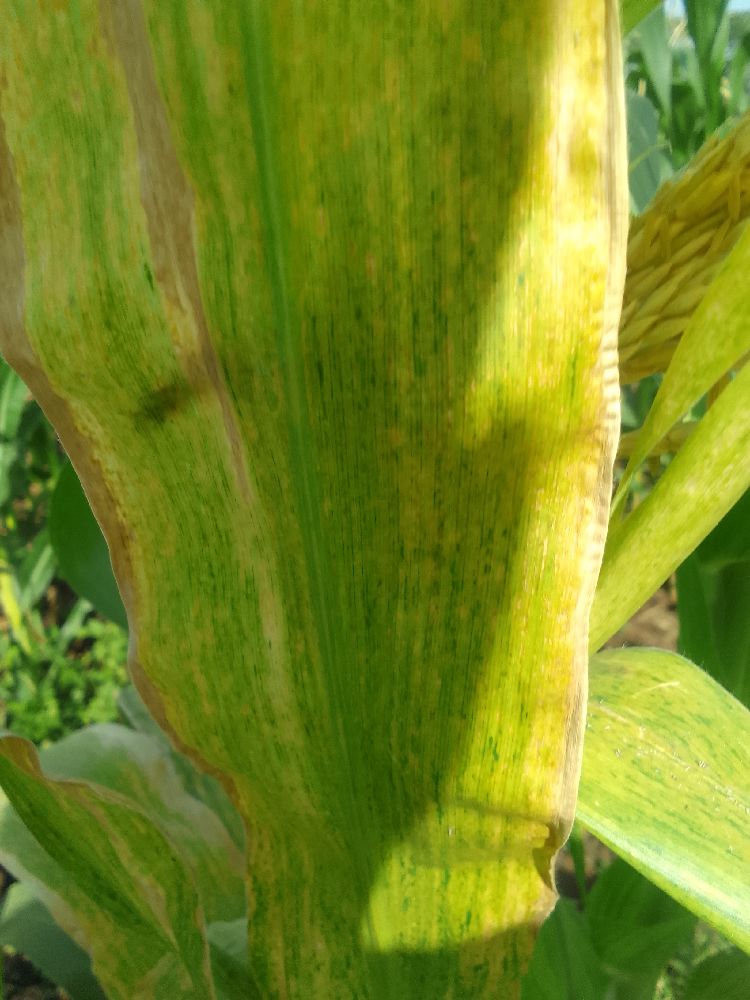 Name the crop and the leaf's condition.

maize, maize lethal necrosis
